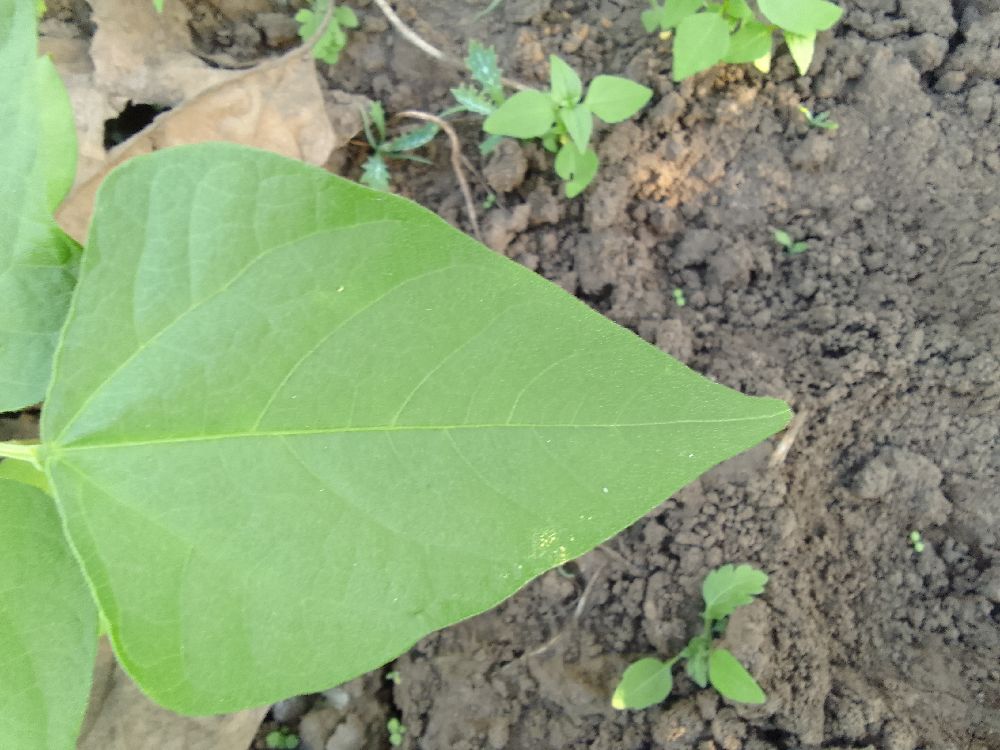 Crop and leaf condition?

common bean, healthy
